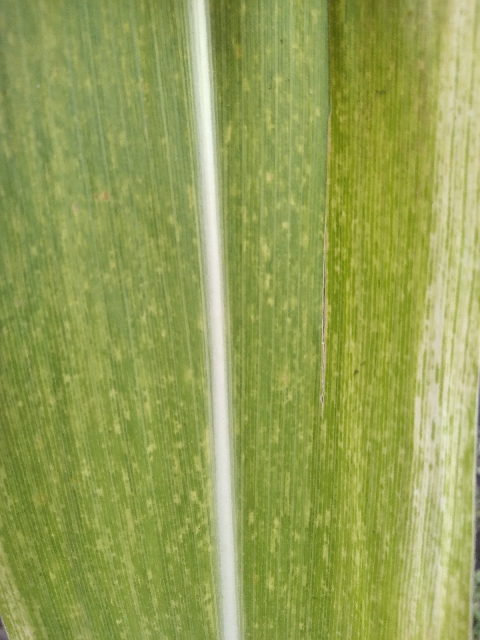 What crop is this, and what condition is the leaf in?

maize, maize lethal necrosis
